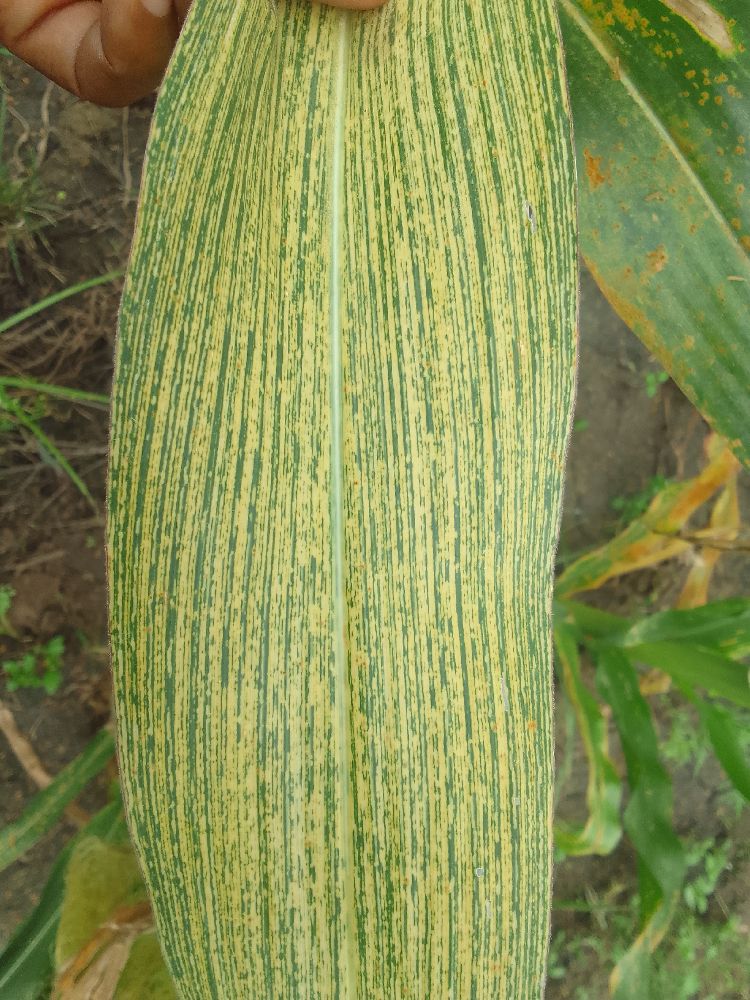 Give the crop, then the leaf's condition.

maize, maize streak virus
